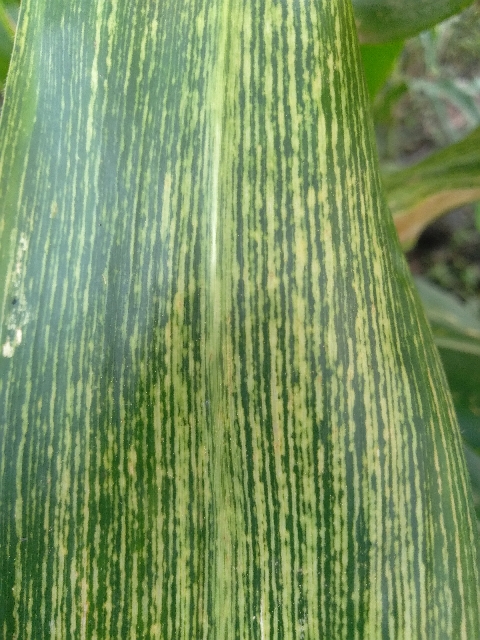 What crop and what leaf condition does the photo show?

maize, maize streak virus
